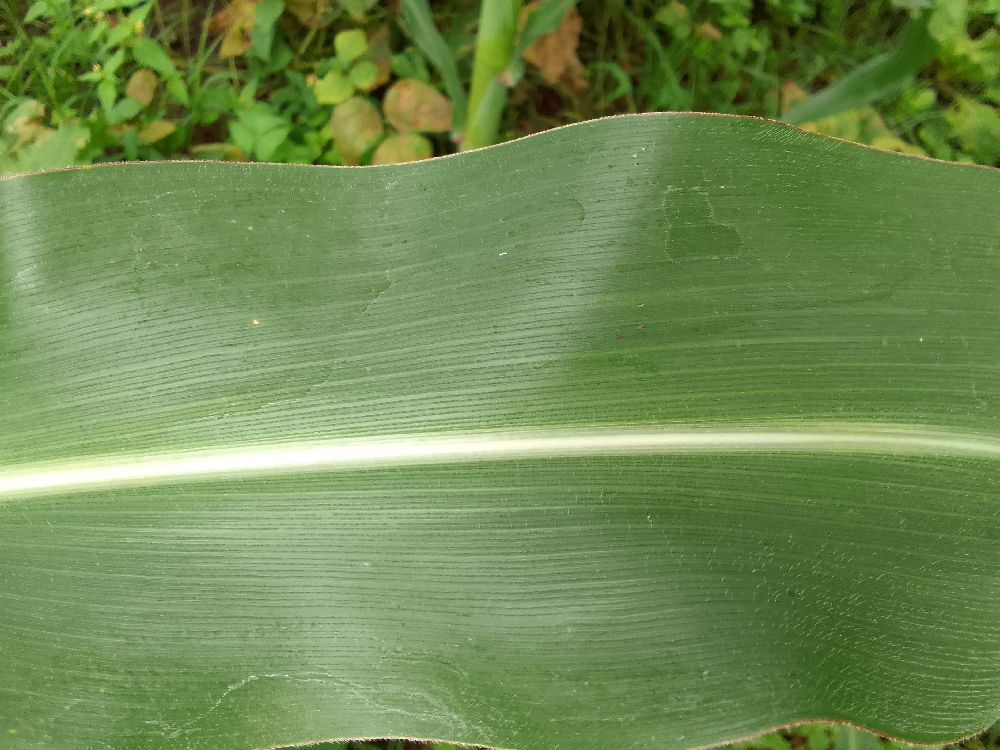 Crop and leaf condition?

maize, healthy
